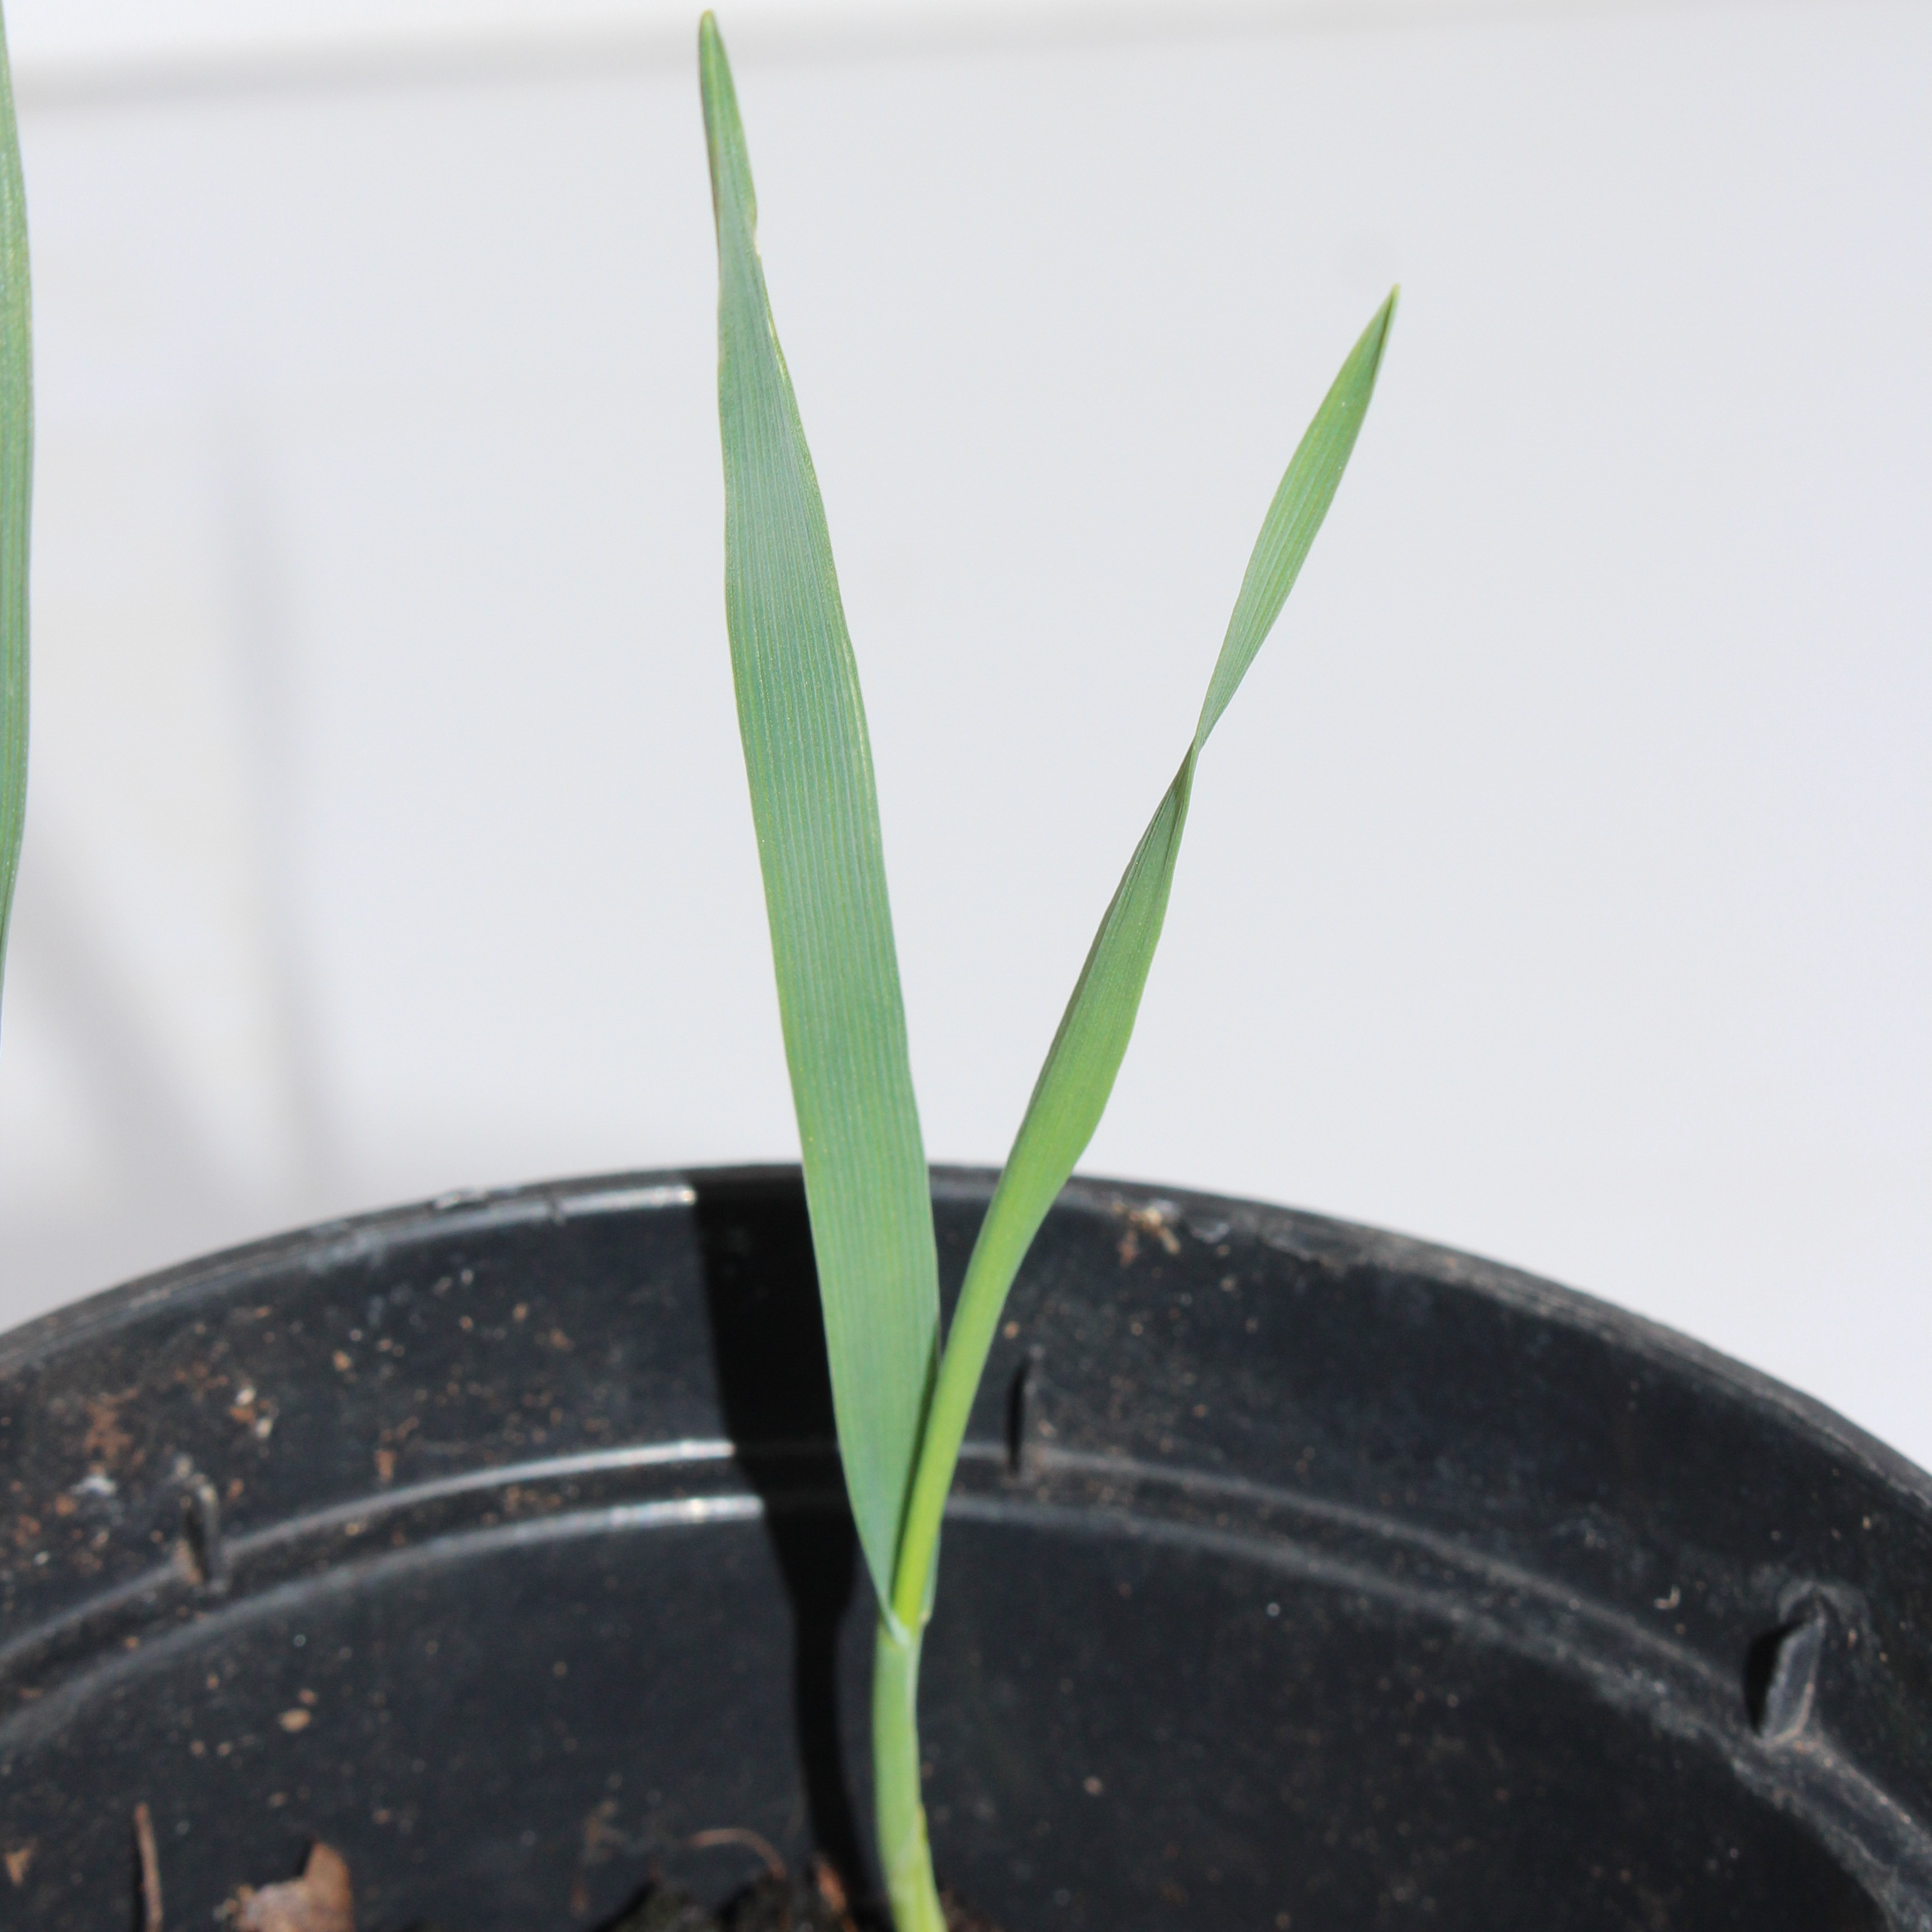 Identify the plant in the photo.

Avena sterilis
